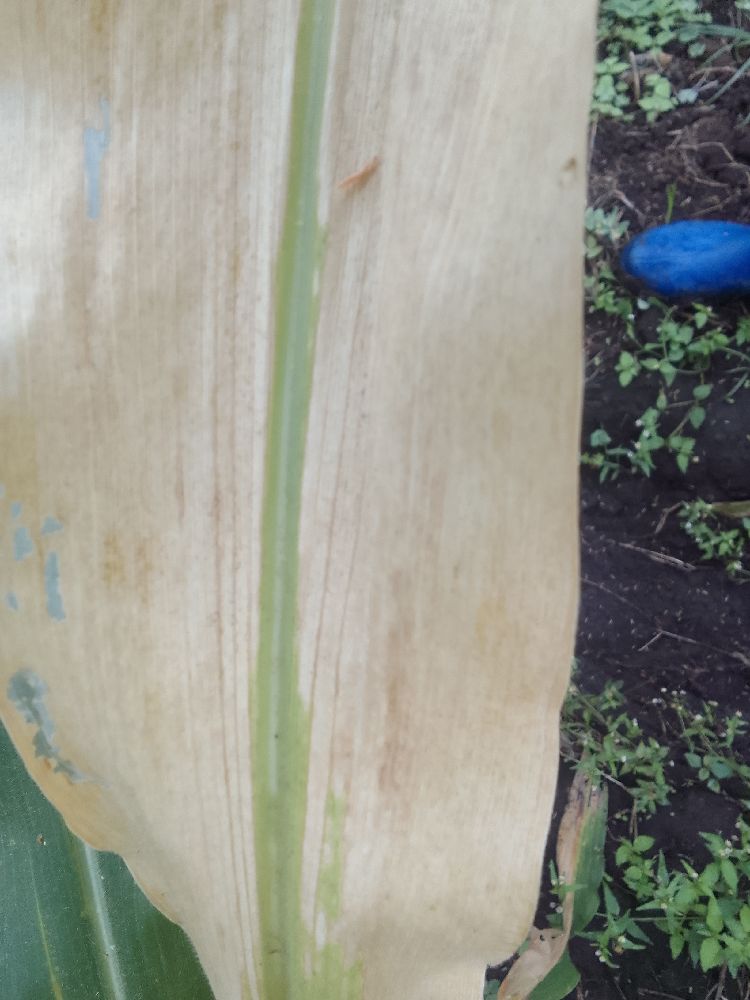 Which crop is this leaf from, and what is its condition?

maize, maize lethal necrosis
